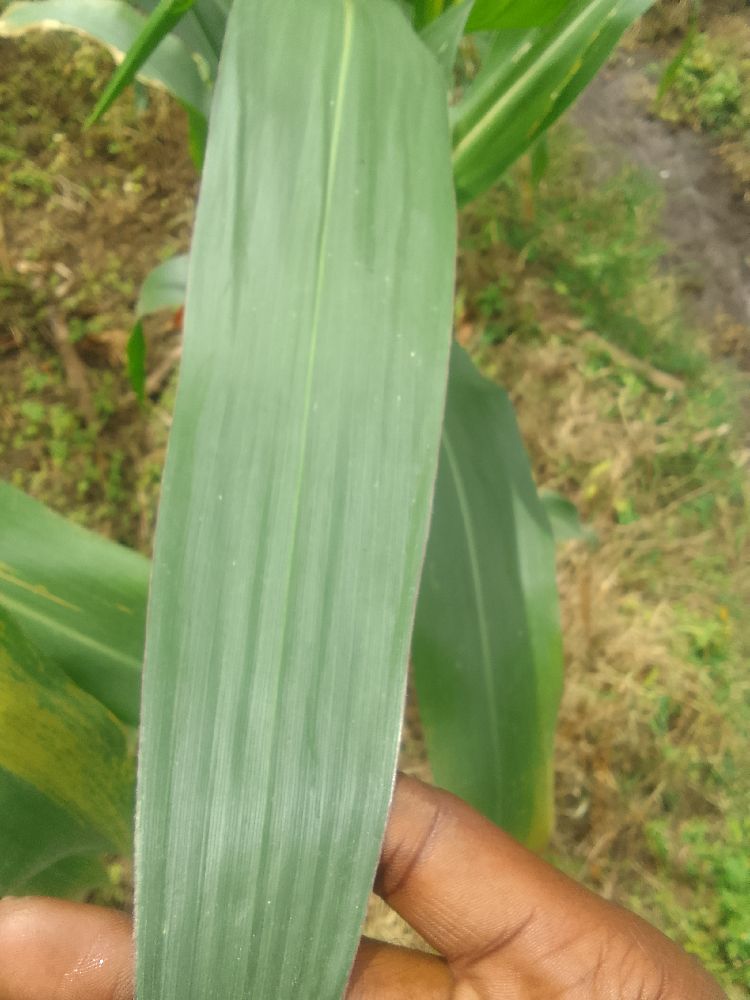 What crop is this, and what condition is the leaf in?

maize, healthy
